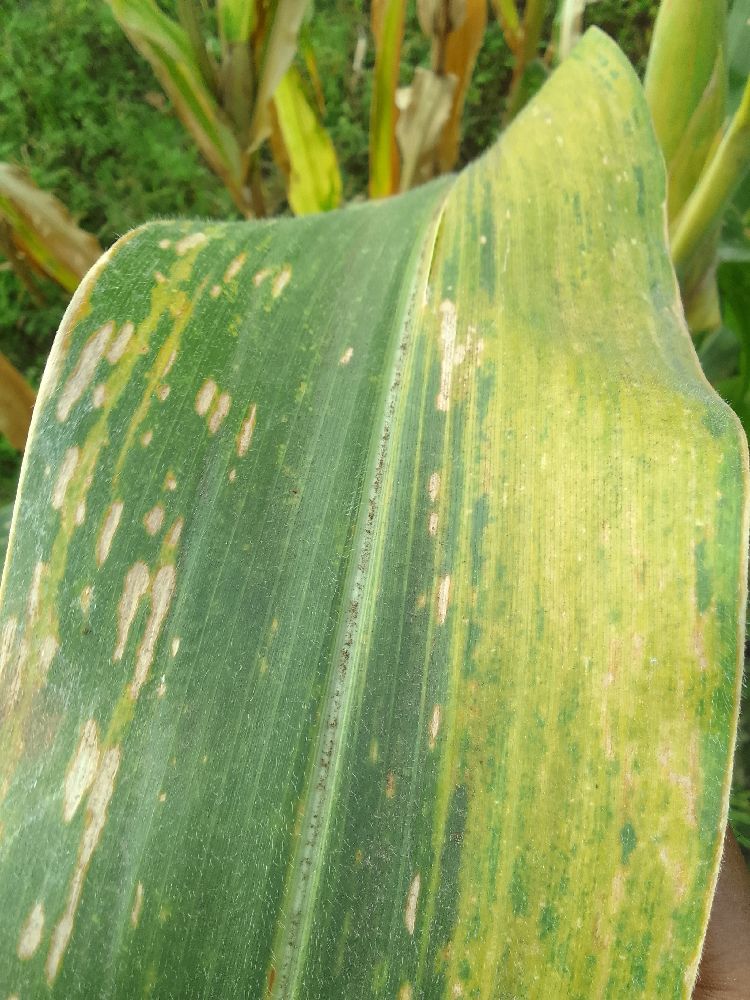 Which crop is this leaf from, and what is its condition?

maize, maize lethal necrosis
